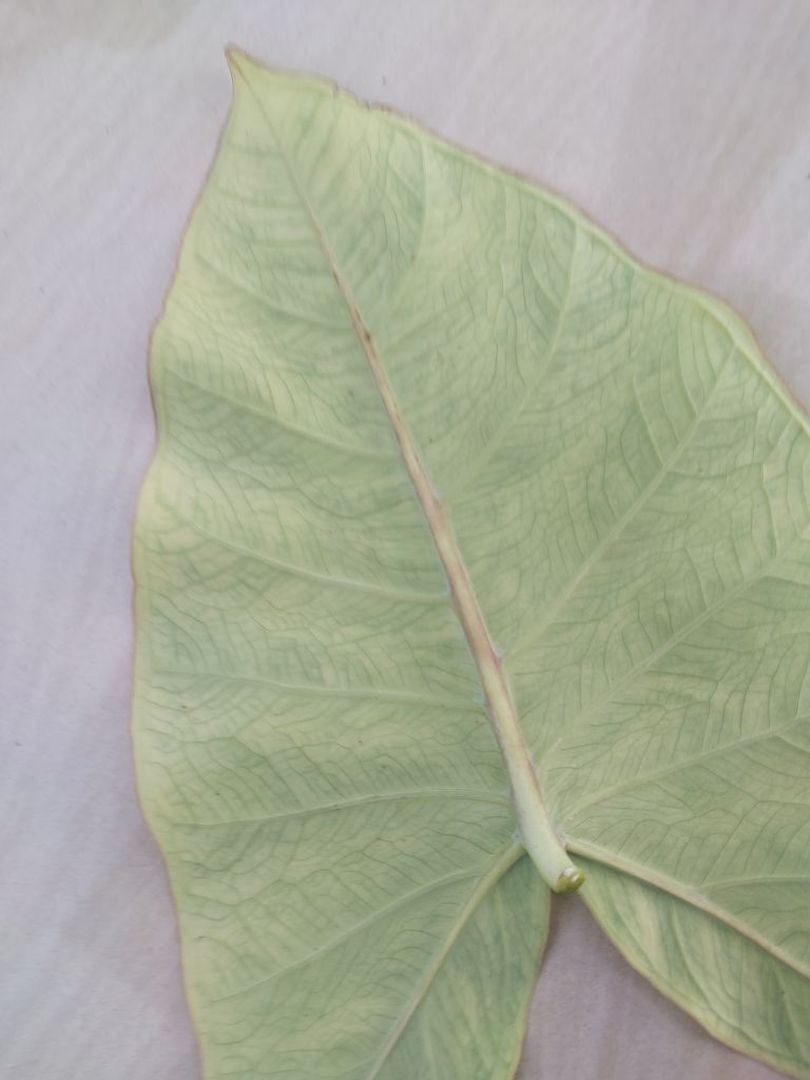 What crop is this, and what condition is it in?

taro, mosaic
